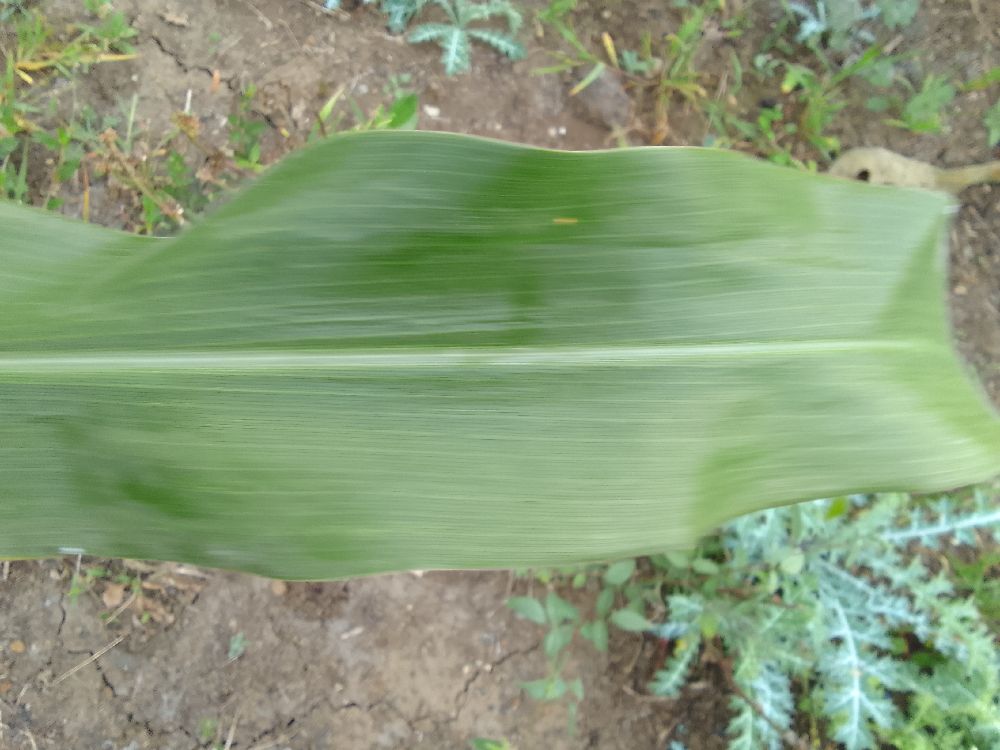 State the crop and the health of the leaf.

maize, healthy
